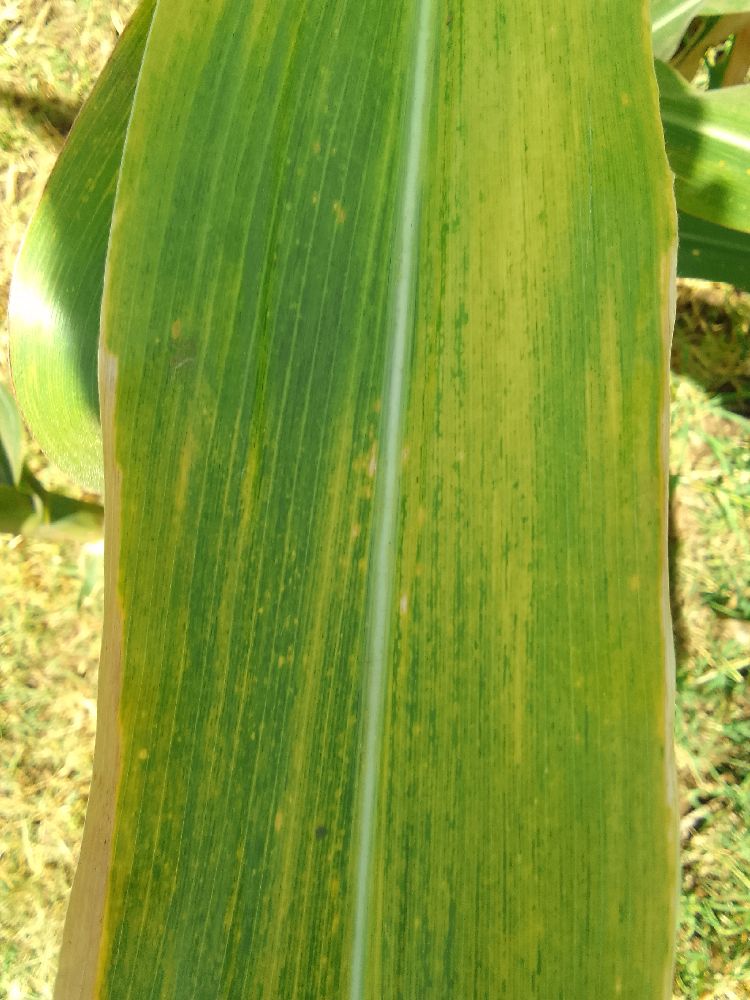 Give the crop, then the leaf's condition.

maize, maize lethal necrosis
